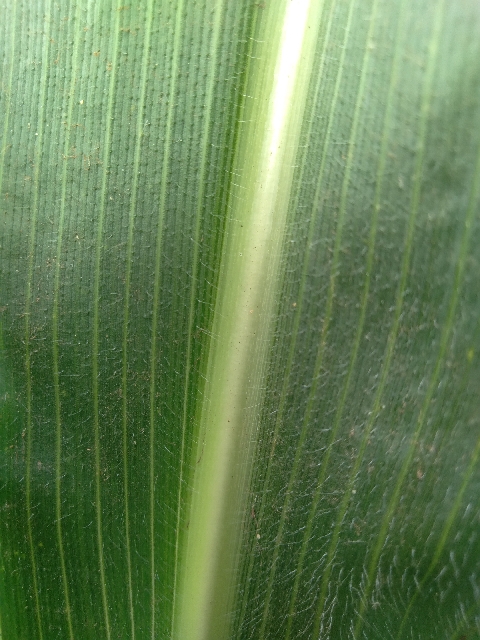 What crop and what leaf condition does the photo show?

maize, healthy
